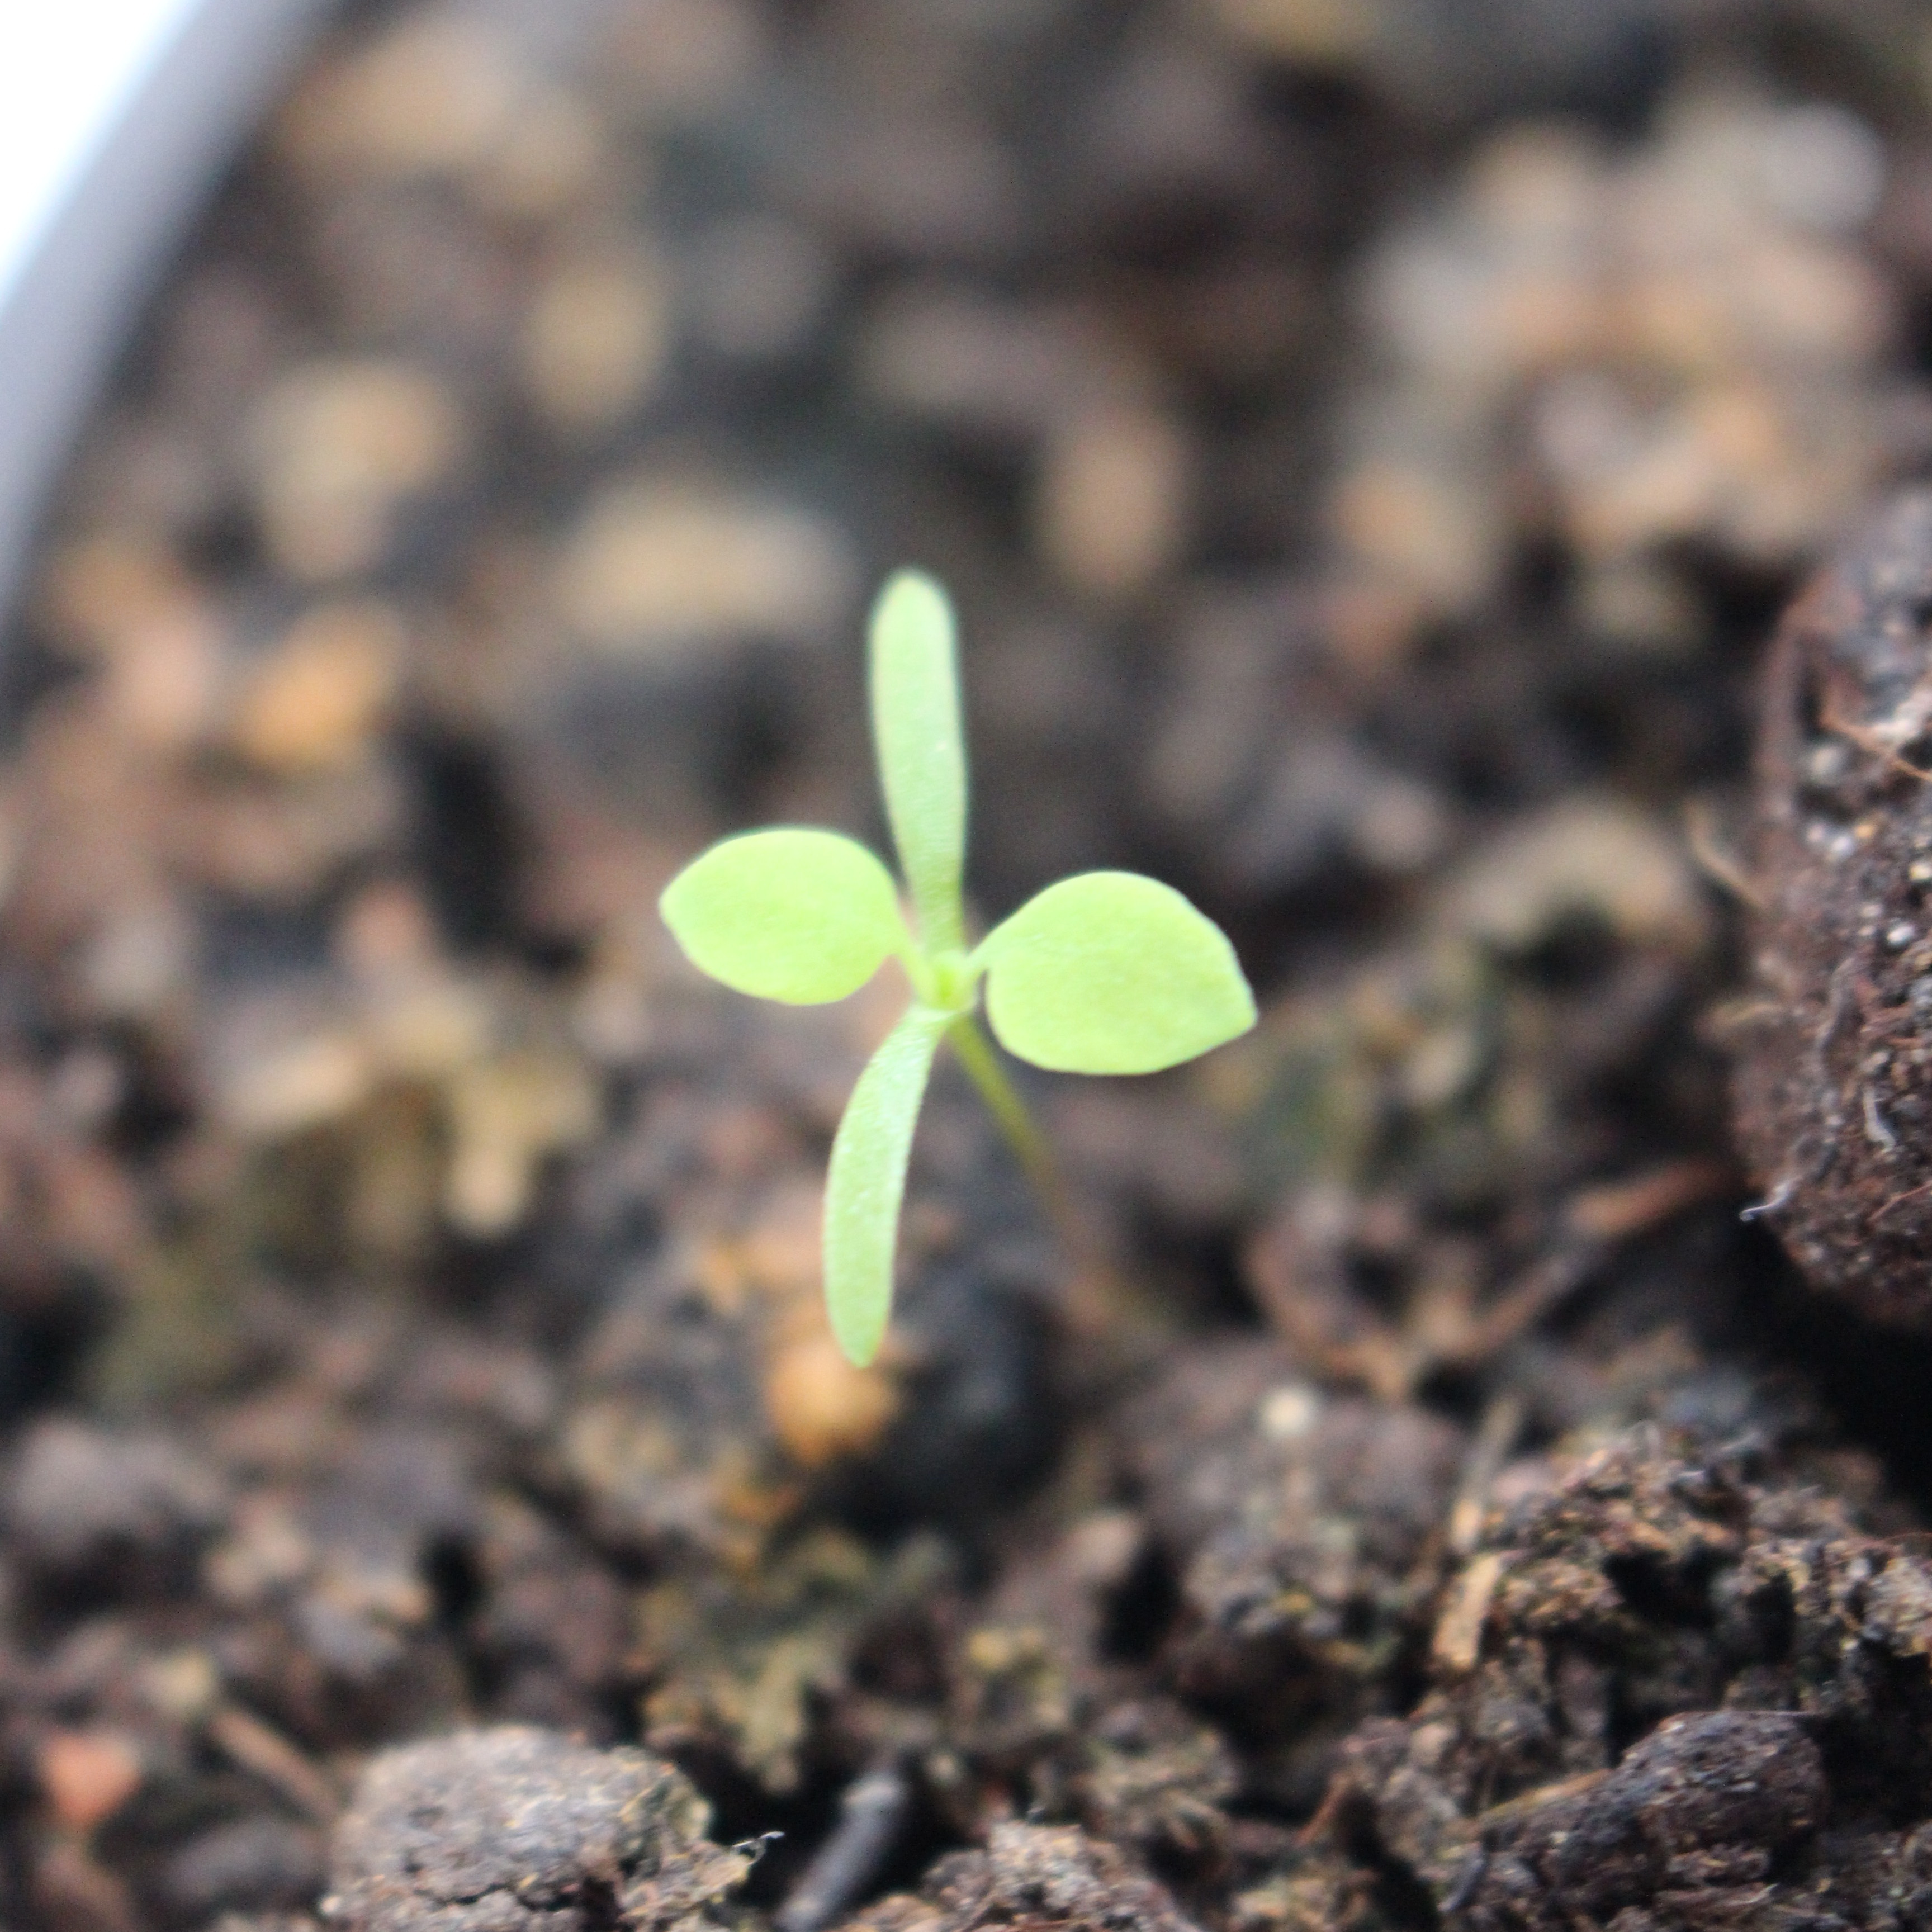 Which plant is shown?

Papaver rhoeas
